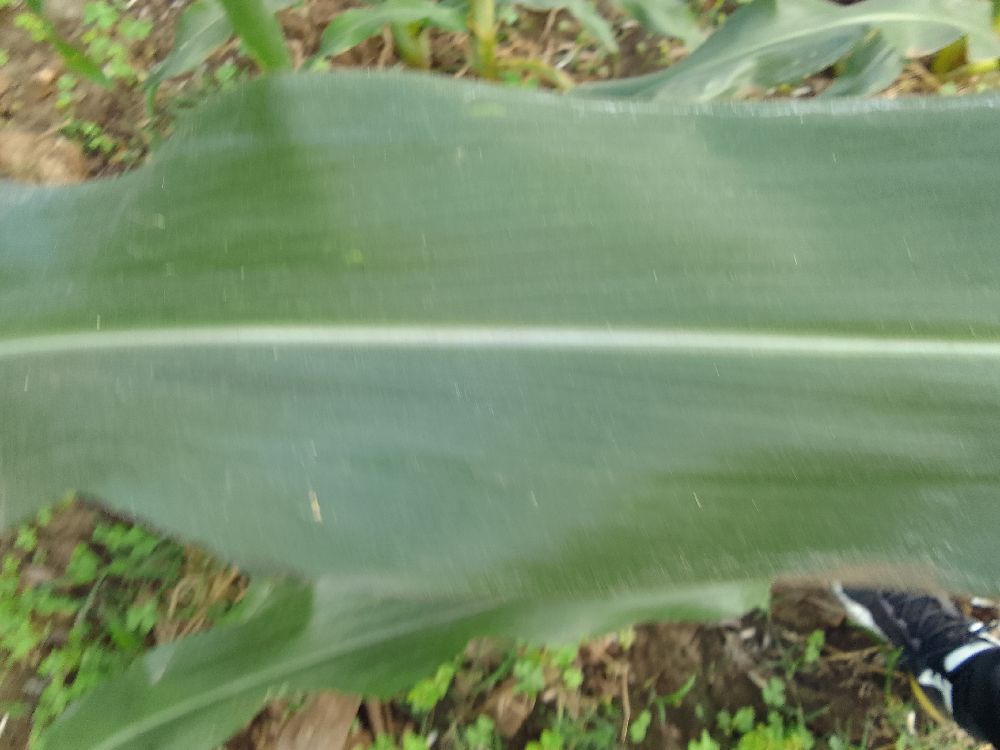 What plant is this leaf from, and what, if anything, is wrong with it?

maize, healthy
